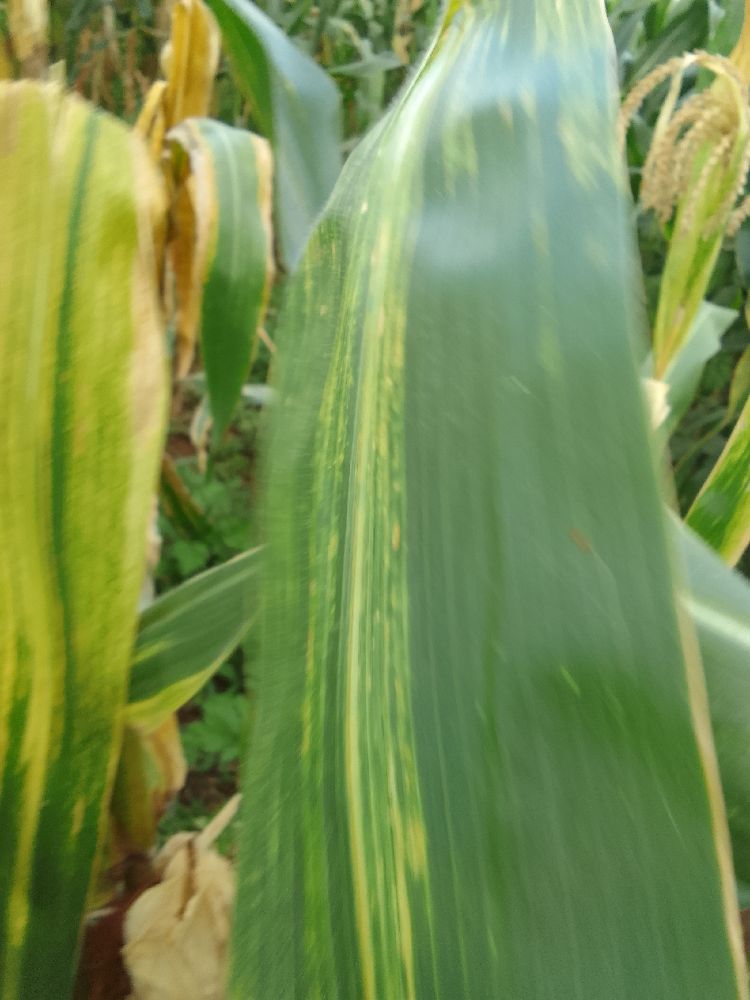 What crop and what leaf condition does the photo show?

maize, maize lethal necrosis
